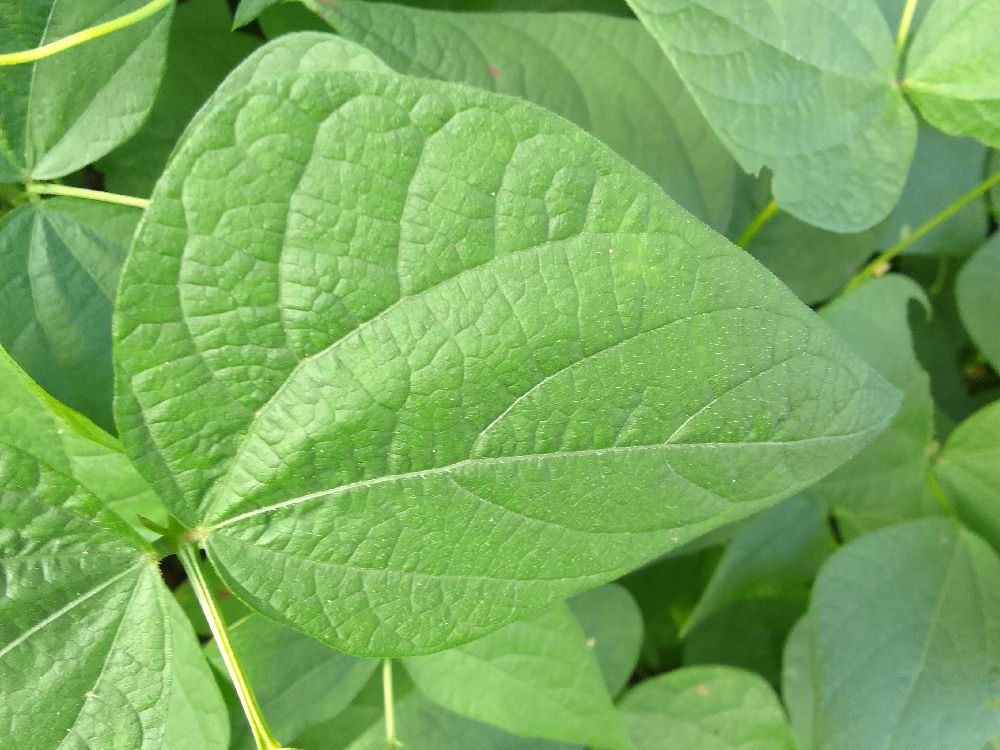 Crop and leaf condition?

common bean, healthy
